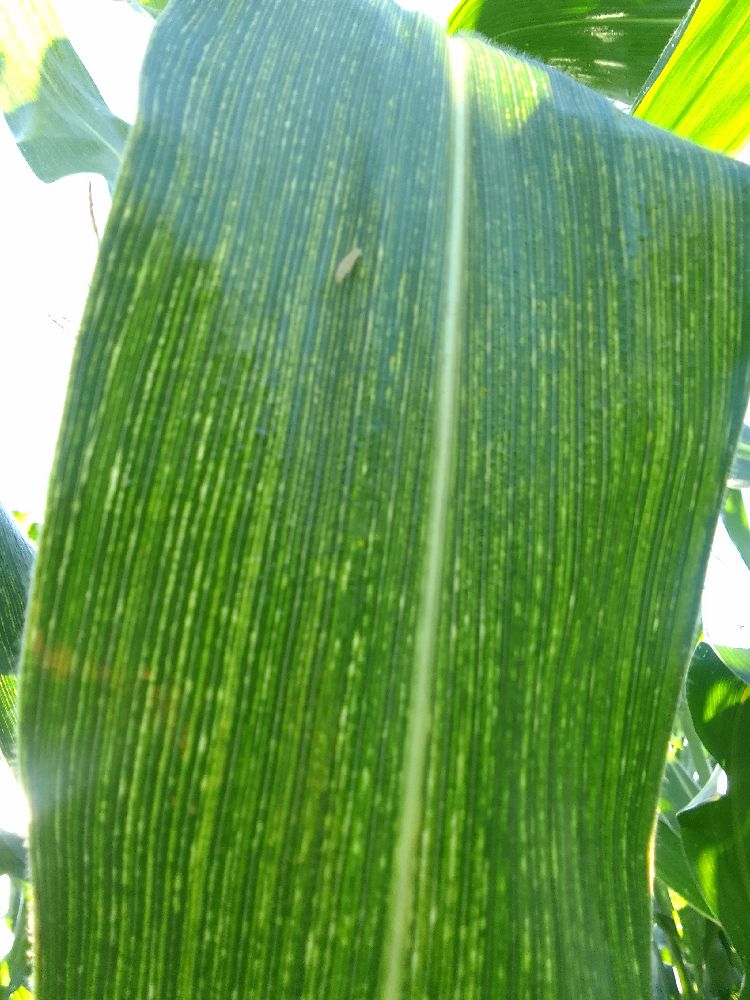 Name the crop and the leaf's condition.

maize, maize streak virus
